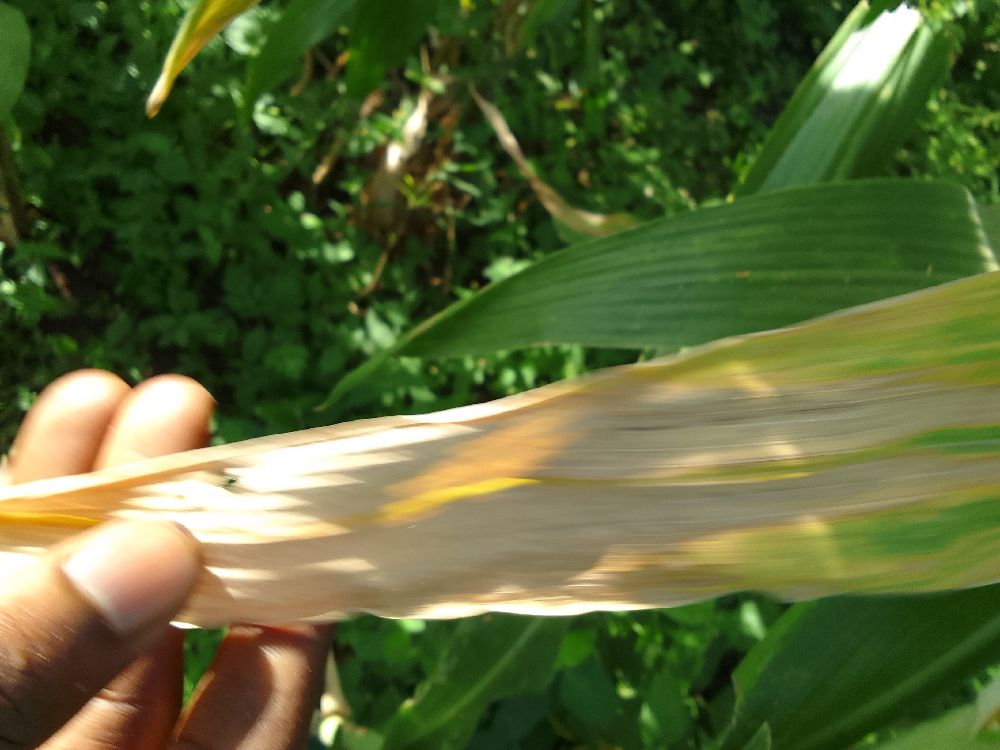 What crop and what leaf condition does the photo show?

maize, maize lethal necrosis
